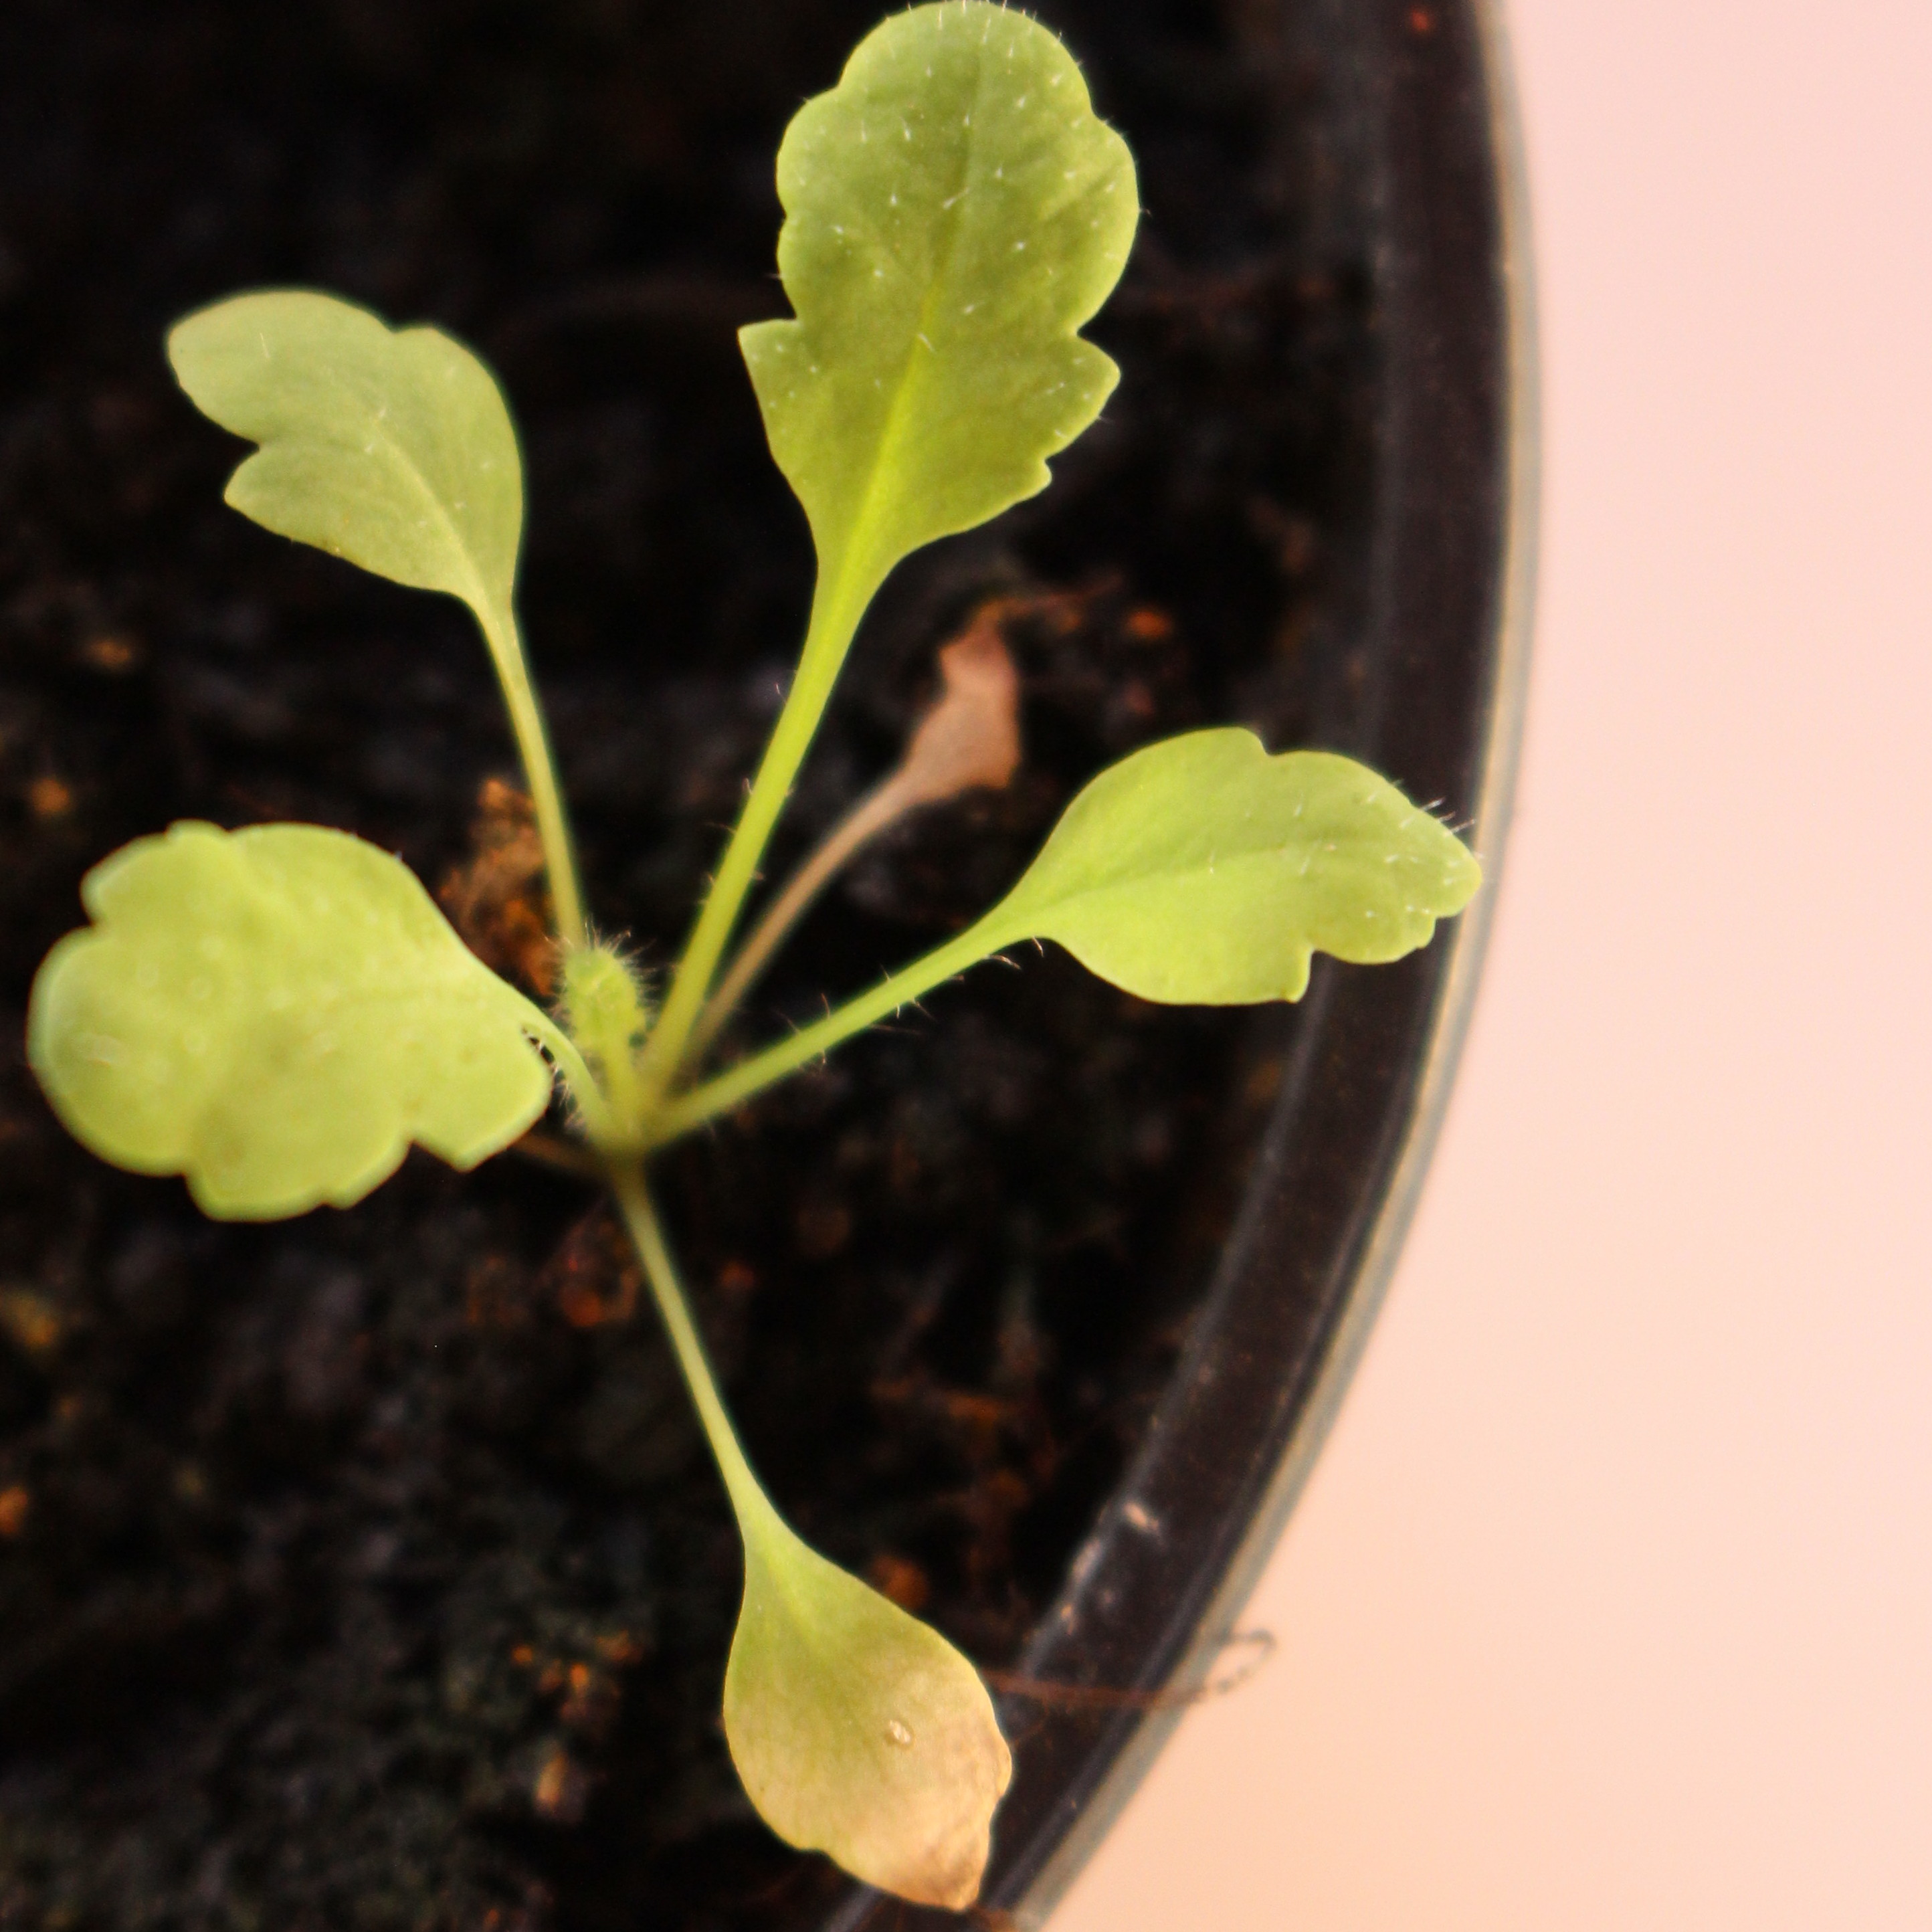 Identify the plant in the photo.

Papaver rhoeas
